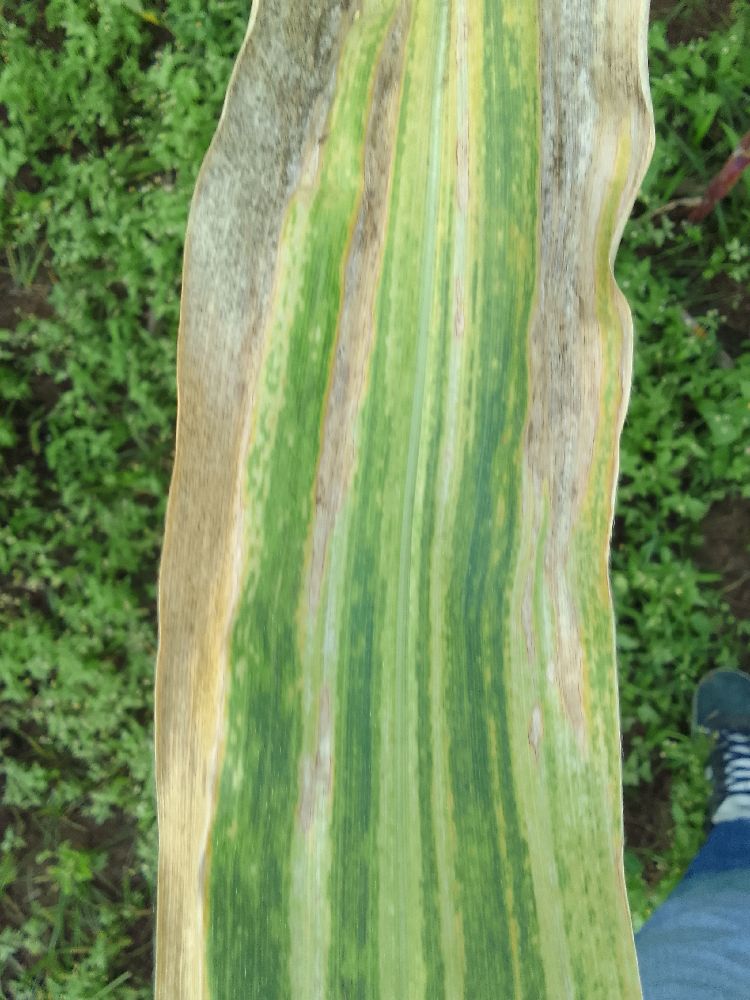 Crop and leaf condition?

maize, maize lethal necrosis
